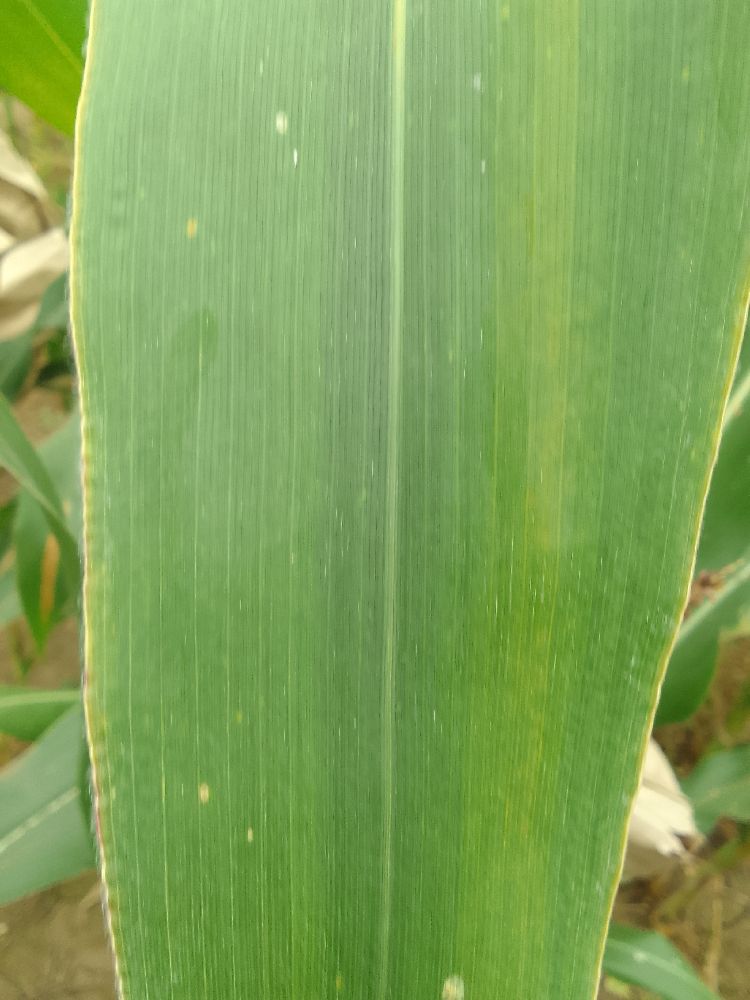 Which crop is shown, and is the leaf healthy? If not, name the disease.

maize, healthy
